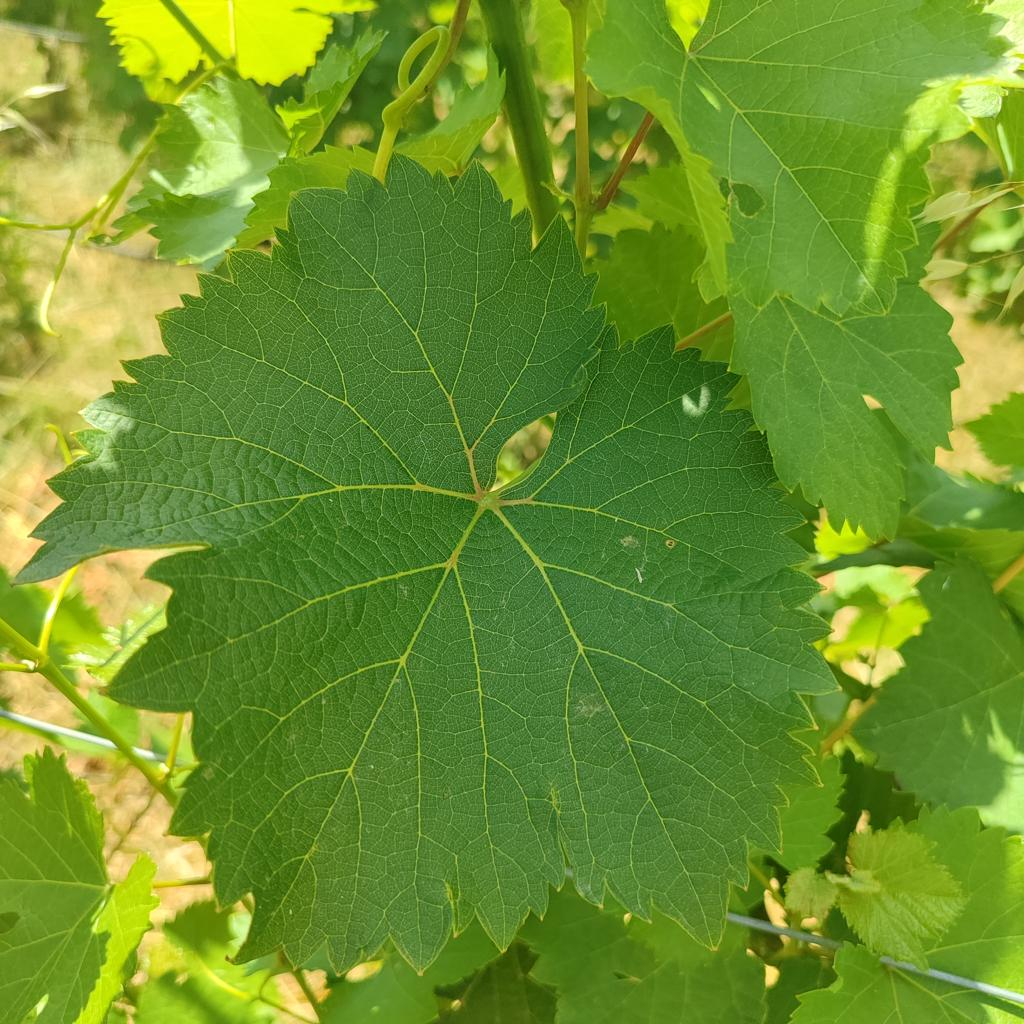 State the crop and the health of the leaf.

grapevine, healthy
